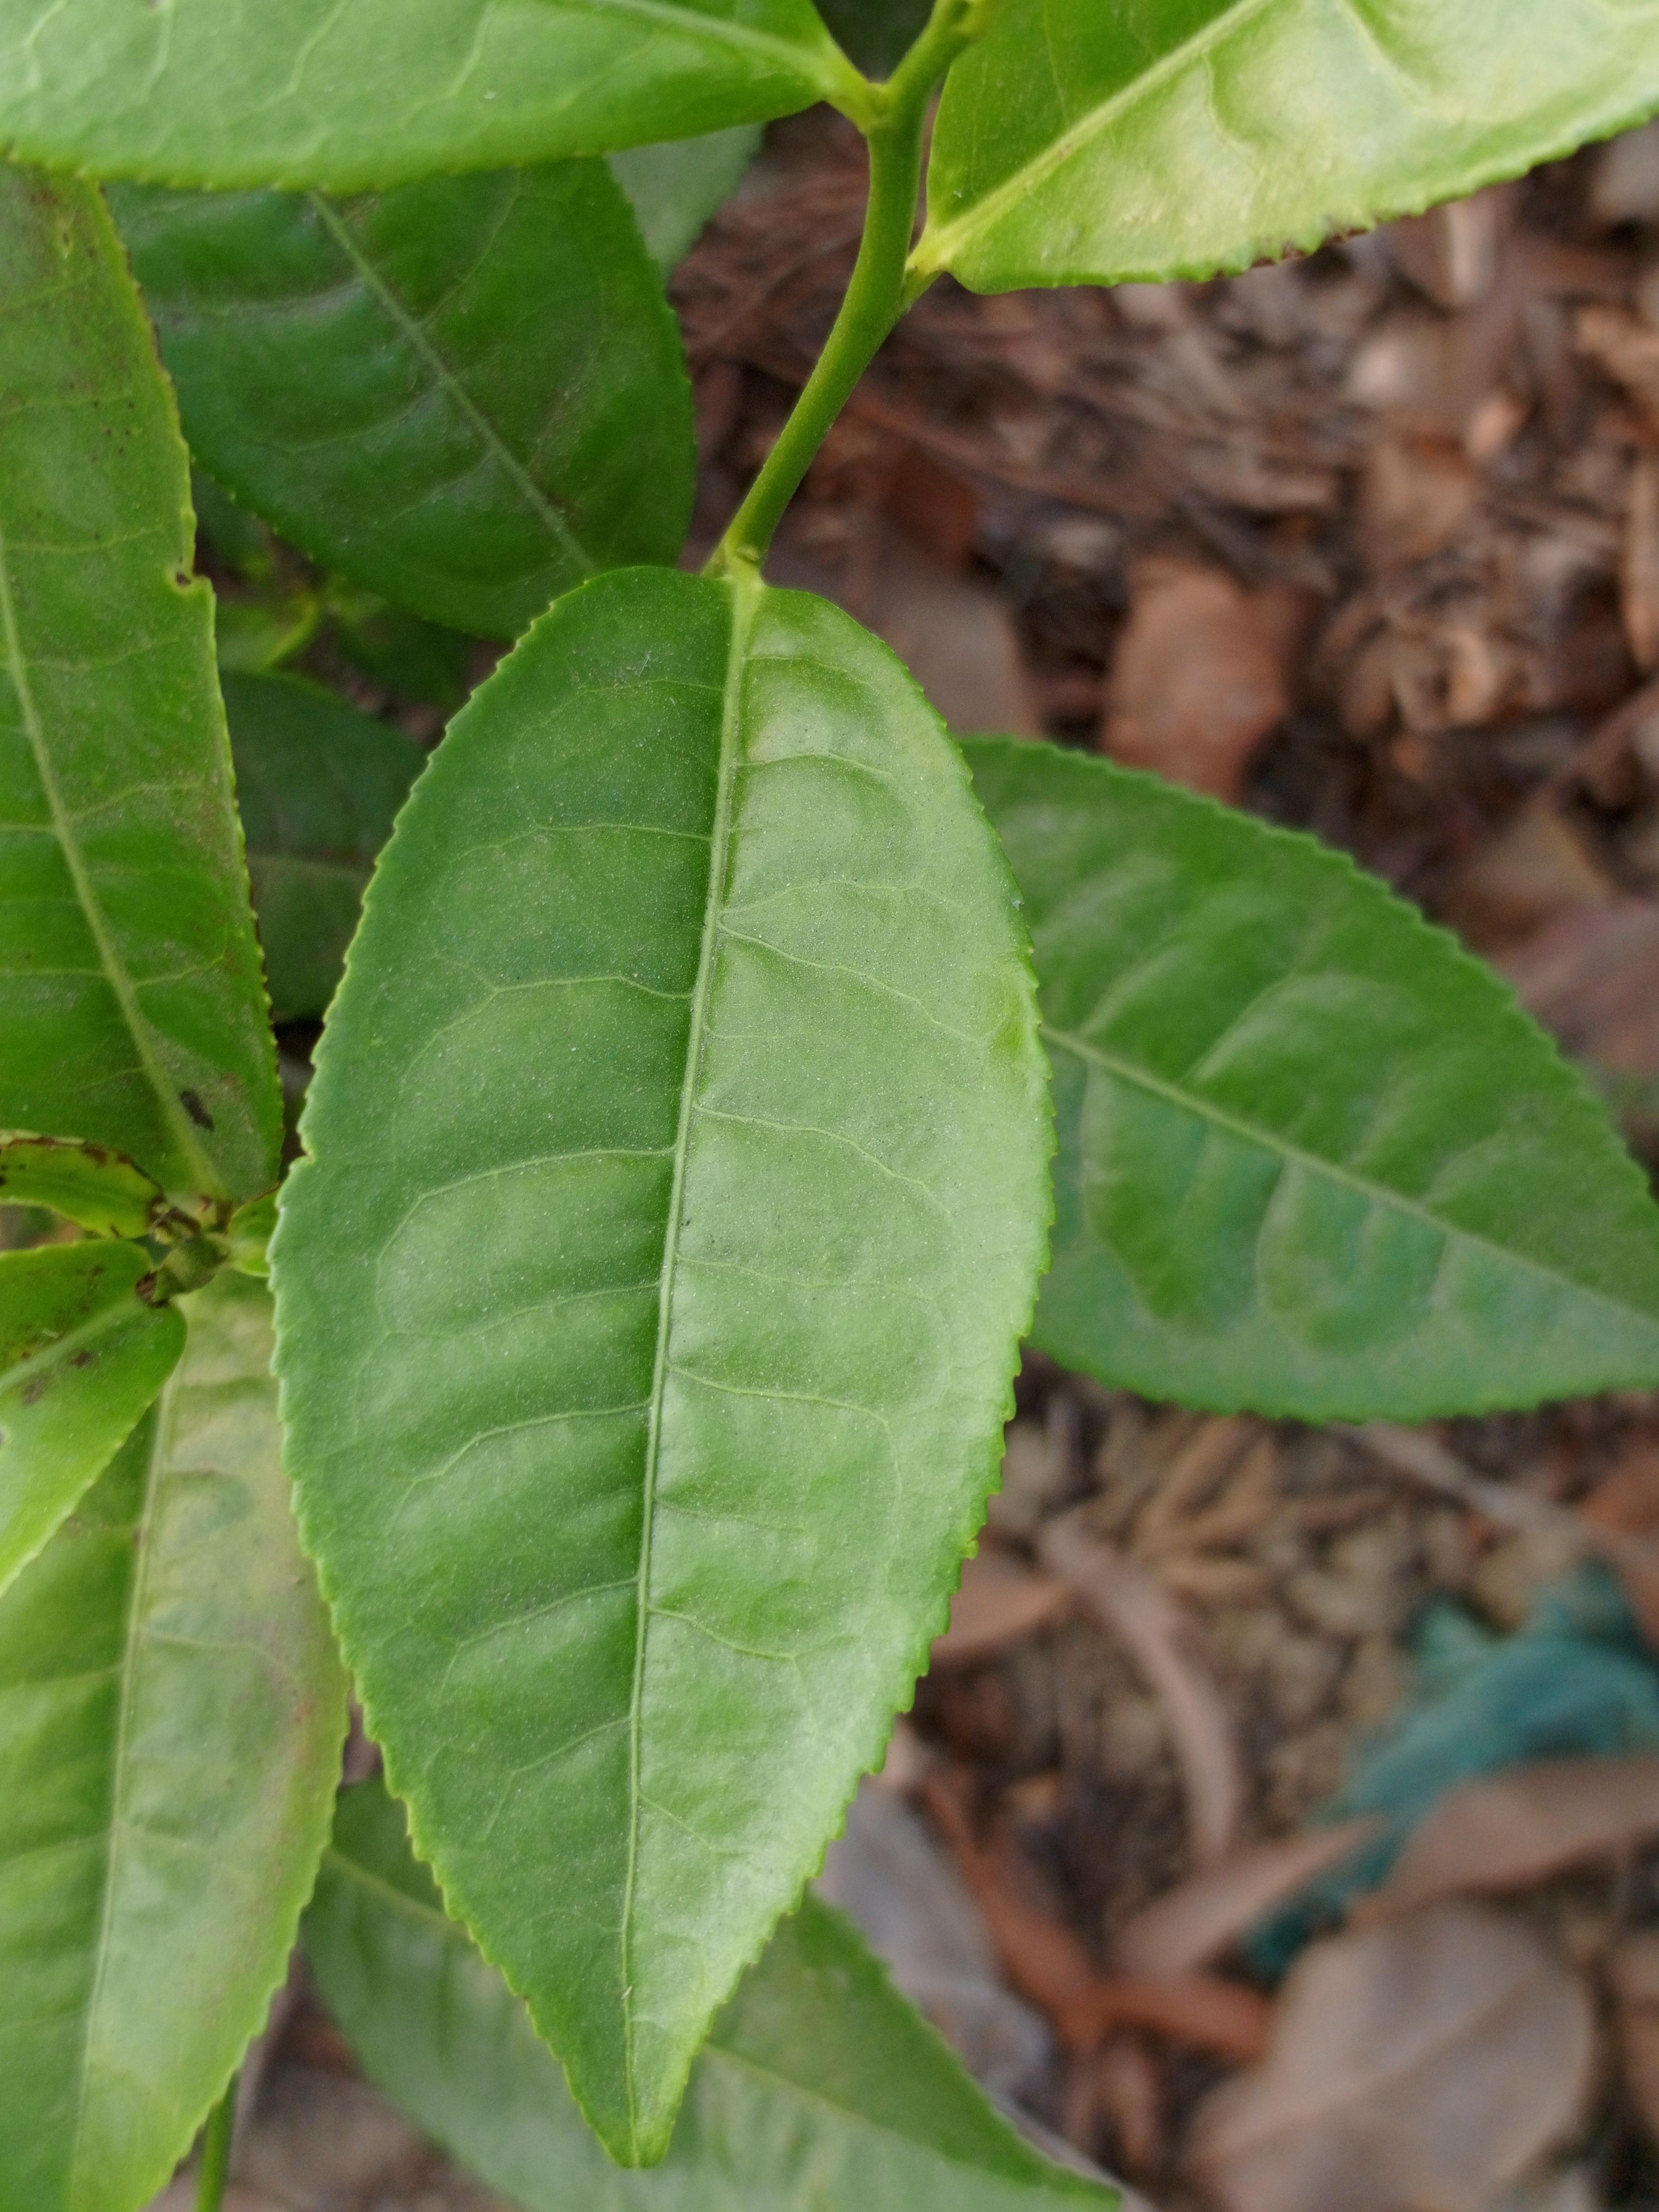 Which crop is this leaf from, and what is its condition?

tea, healthy leaf
